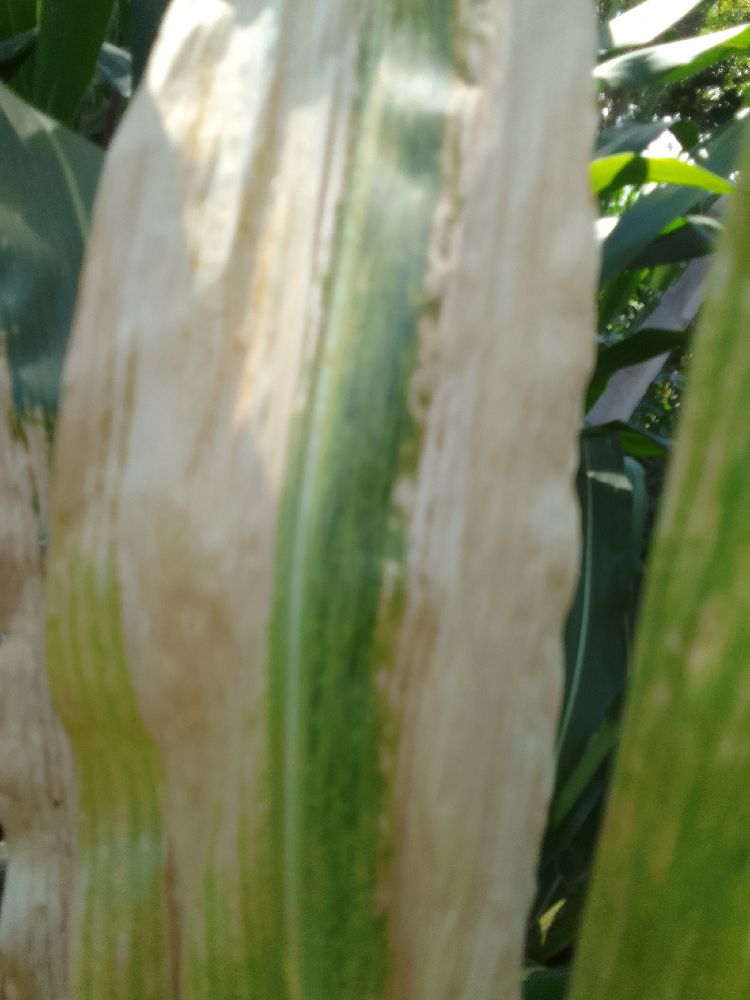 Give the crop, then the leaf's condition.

maize, maize lethal necrosis
